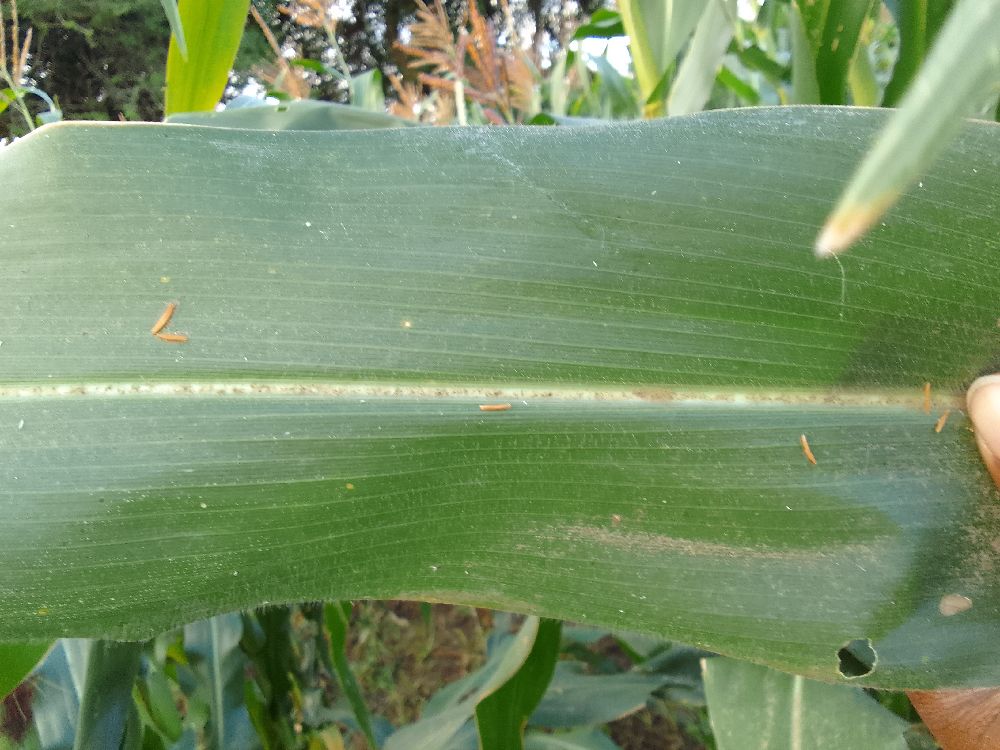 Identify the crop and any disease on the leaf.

maize, healthy
